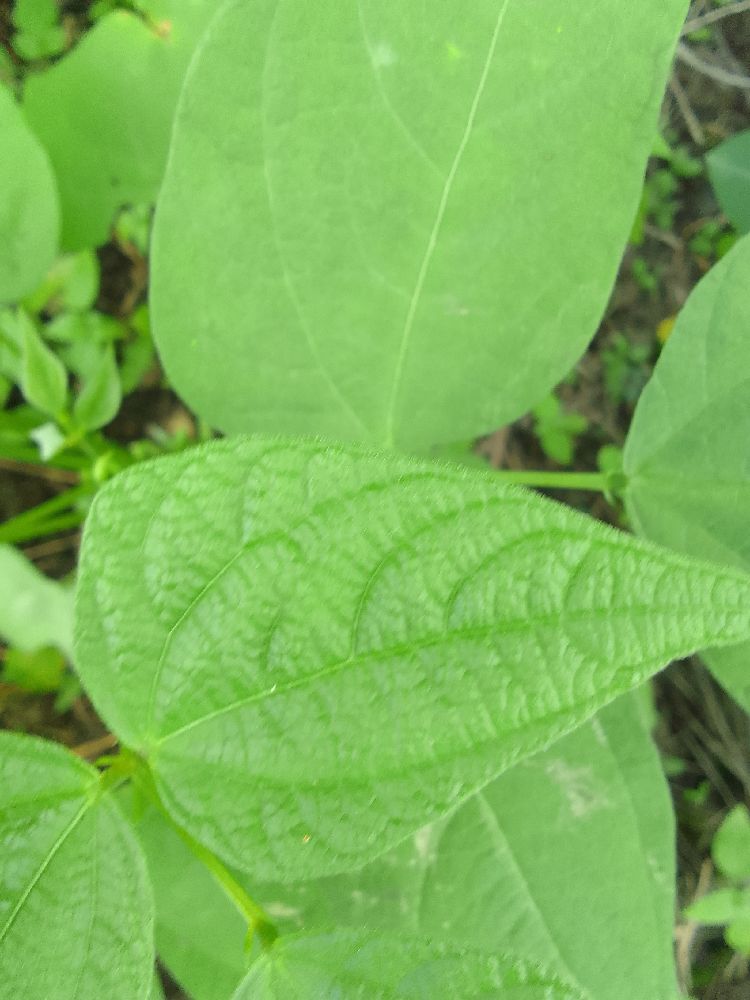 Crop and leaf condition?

common bean, healthy
